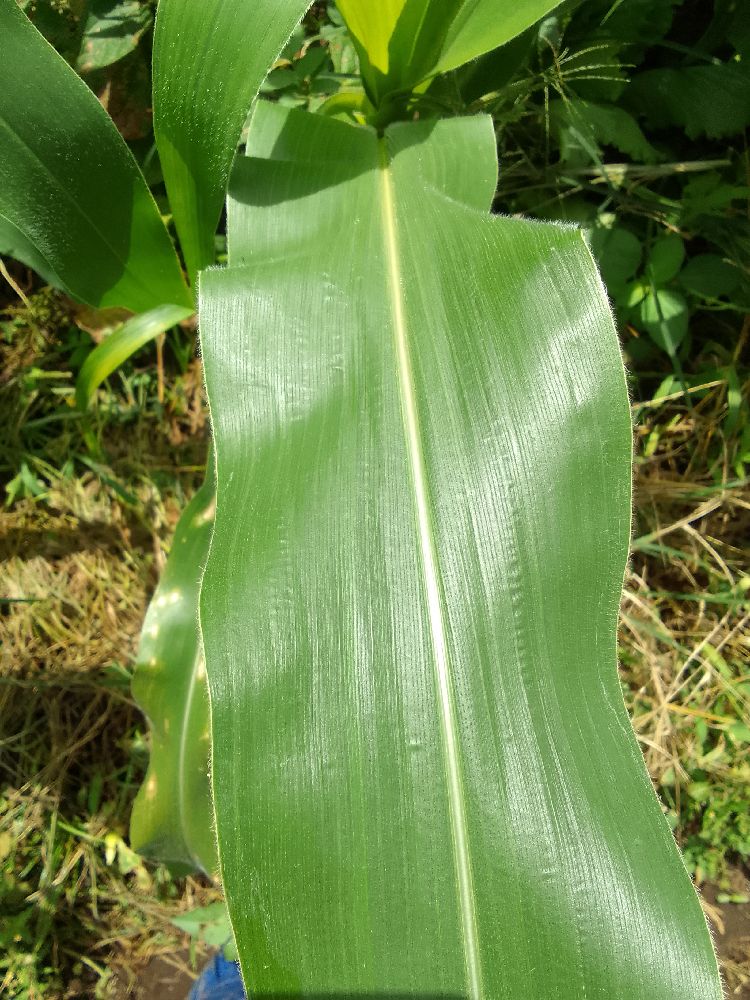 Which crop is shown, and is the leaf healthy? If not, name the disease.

maize, healthy
